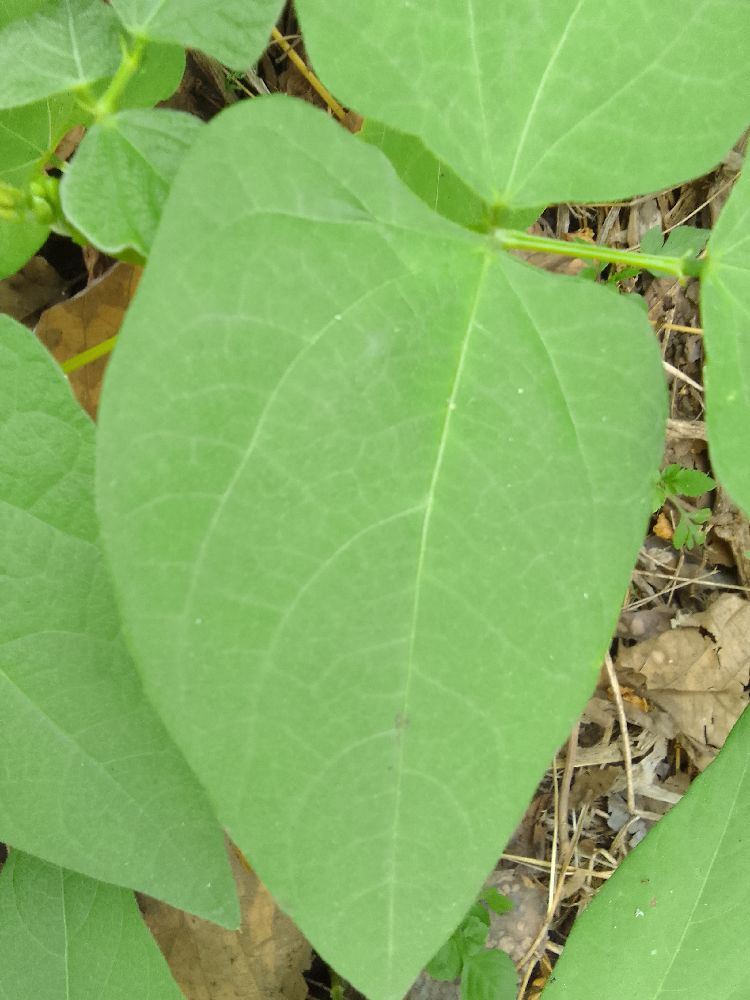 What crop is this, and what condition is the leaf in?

common bean, healthy
